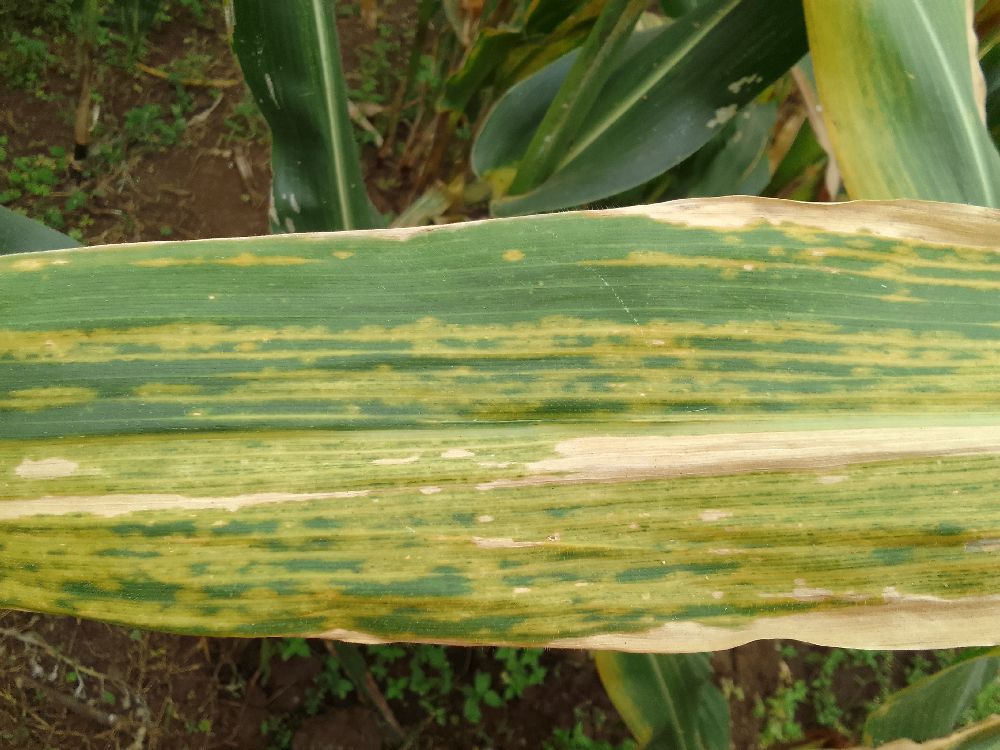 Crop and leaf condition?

maize, maize lethal necrosis
